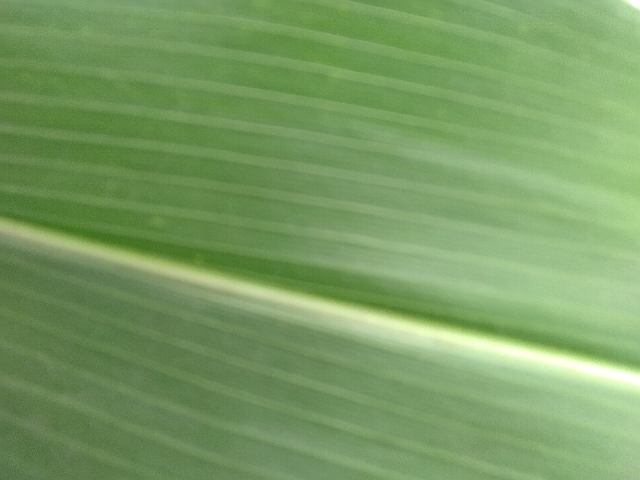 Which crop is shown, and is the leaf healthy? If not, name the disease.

maize, healthy
